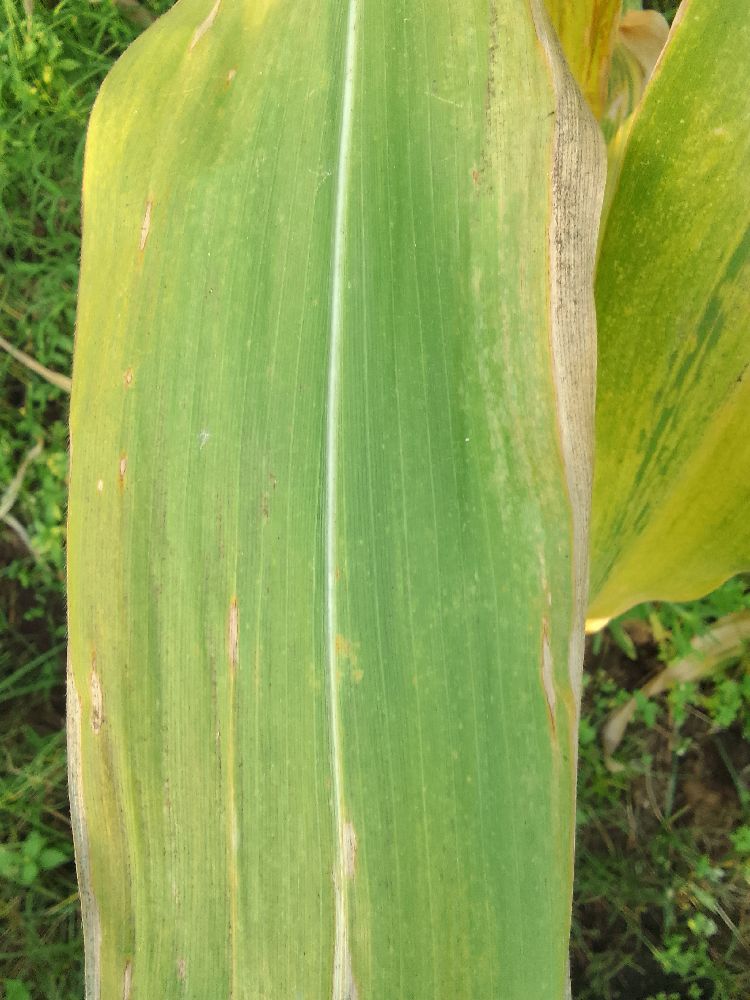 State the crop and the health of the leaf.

maize, maize lethal necrosis
